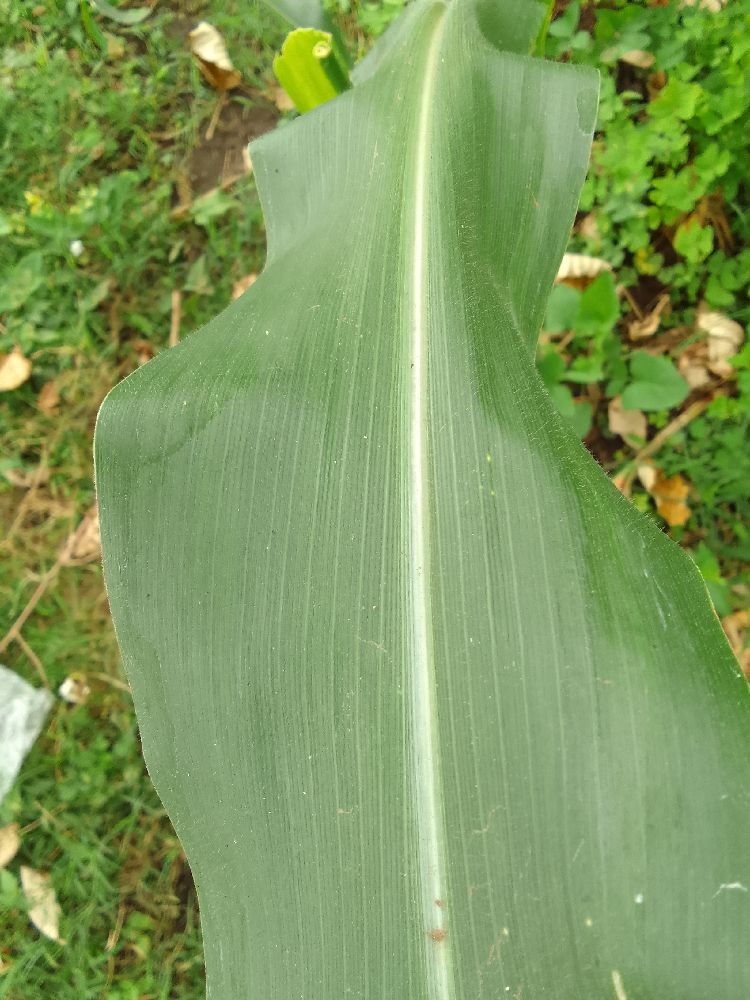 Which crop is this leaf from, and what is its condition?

maize, healthy
